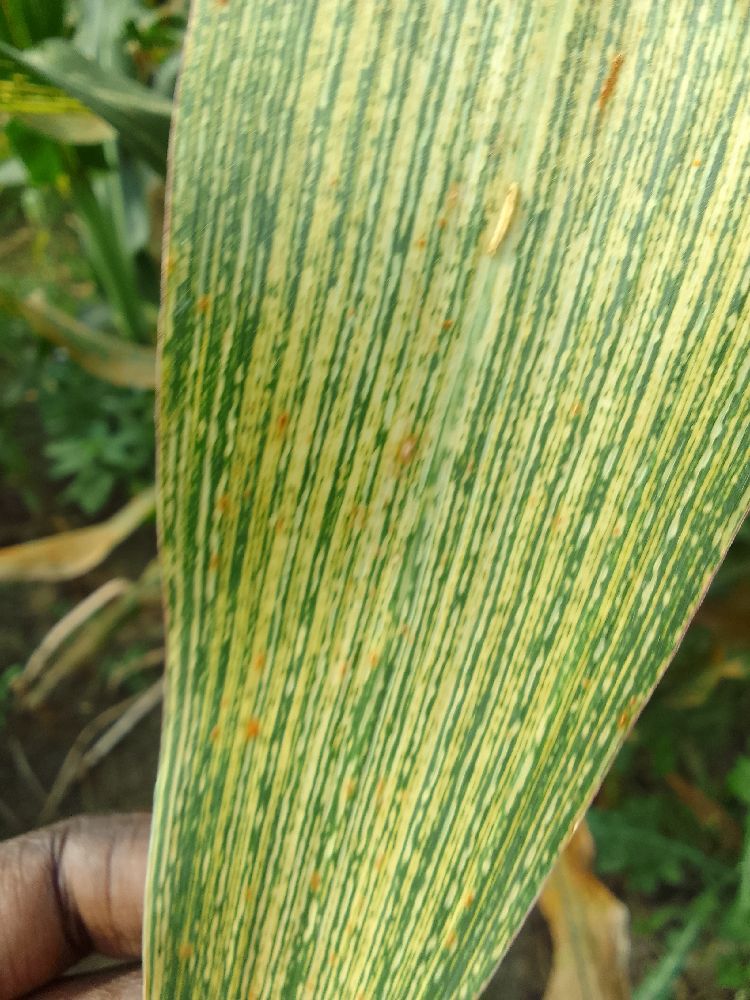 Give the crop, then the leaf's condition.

maize, maize streak virus
